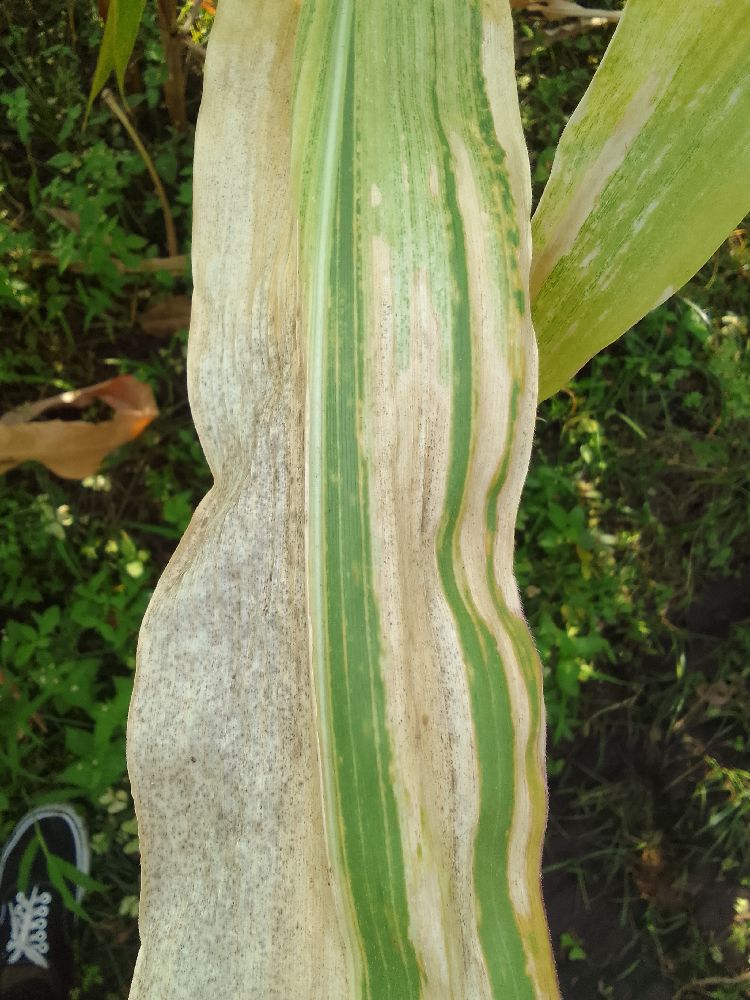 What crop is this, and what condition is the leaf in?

maize, maize lethal necrosis
